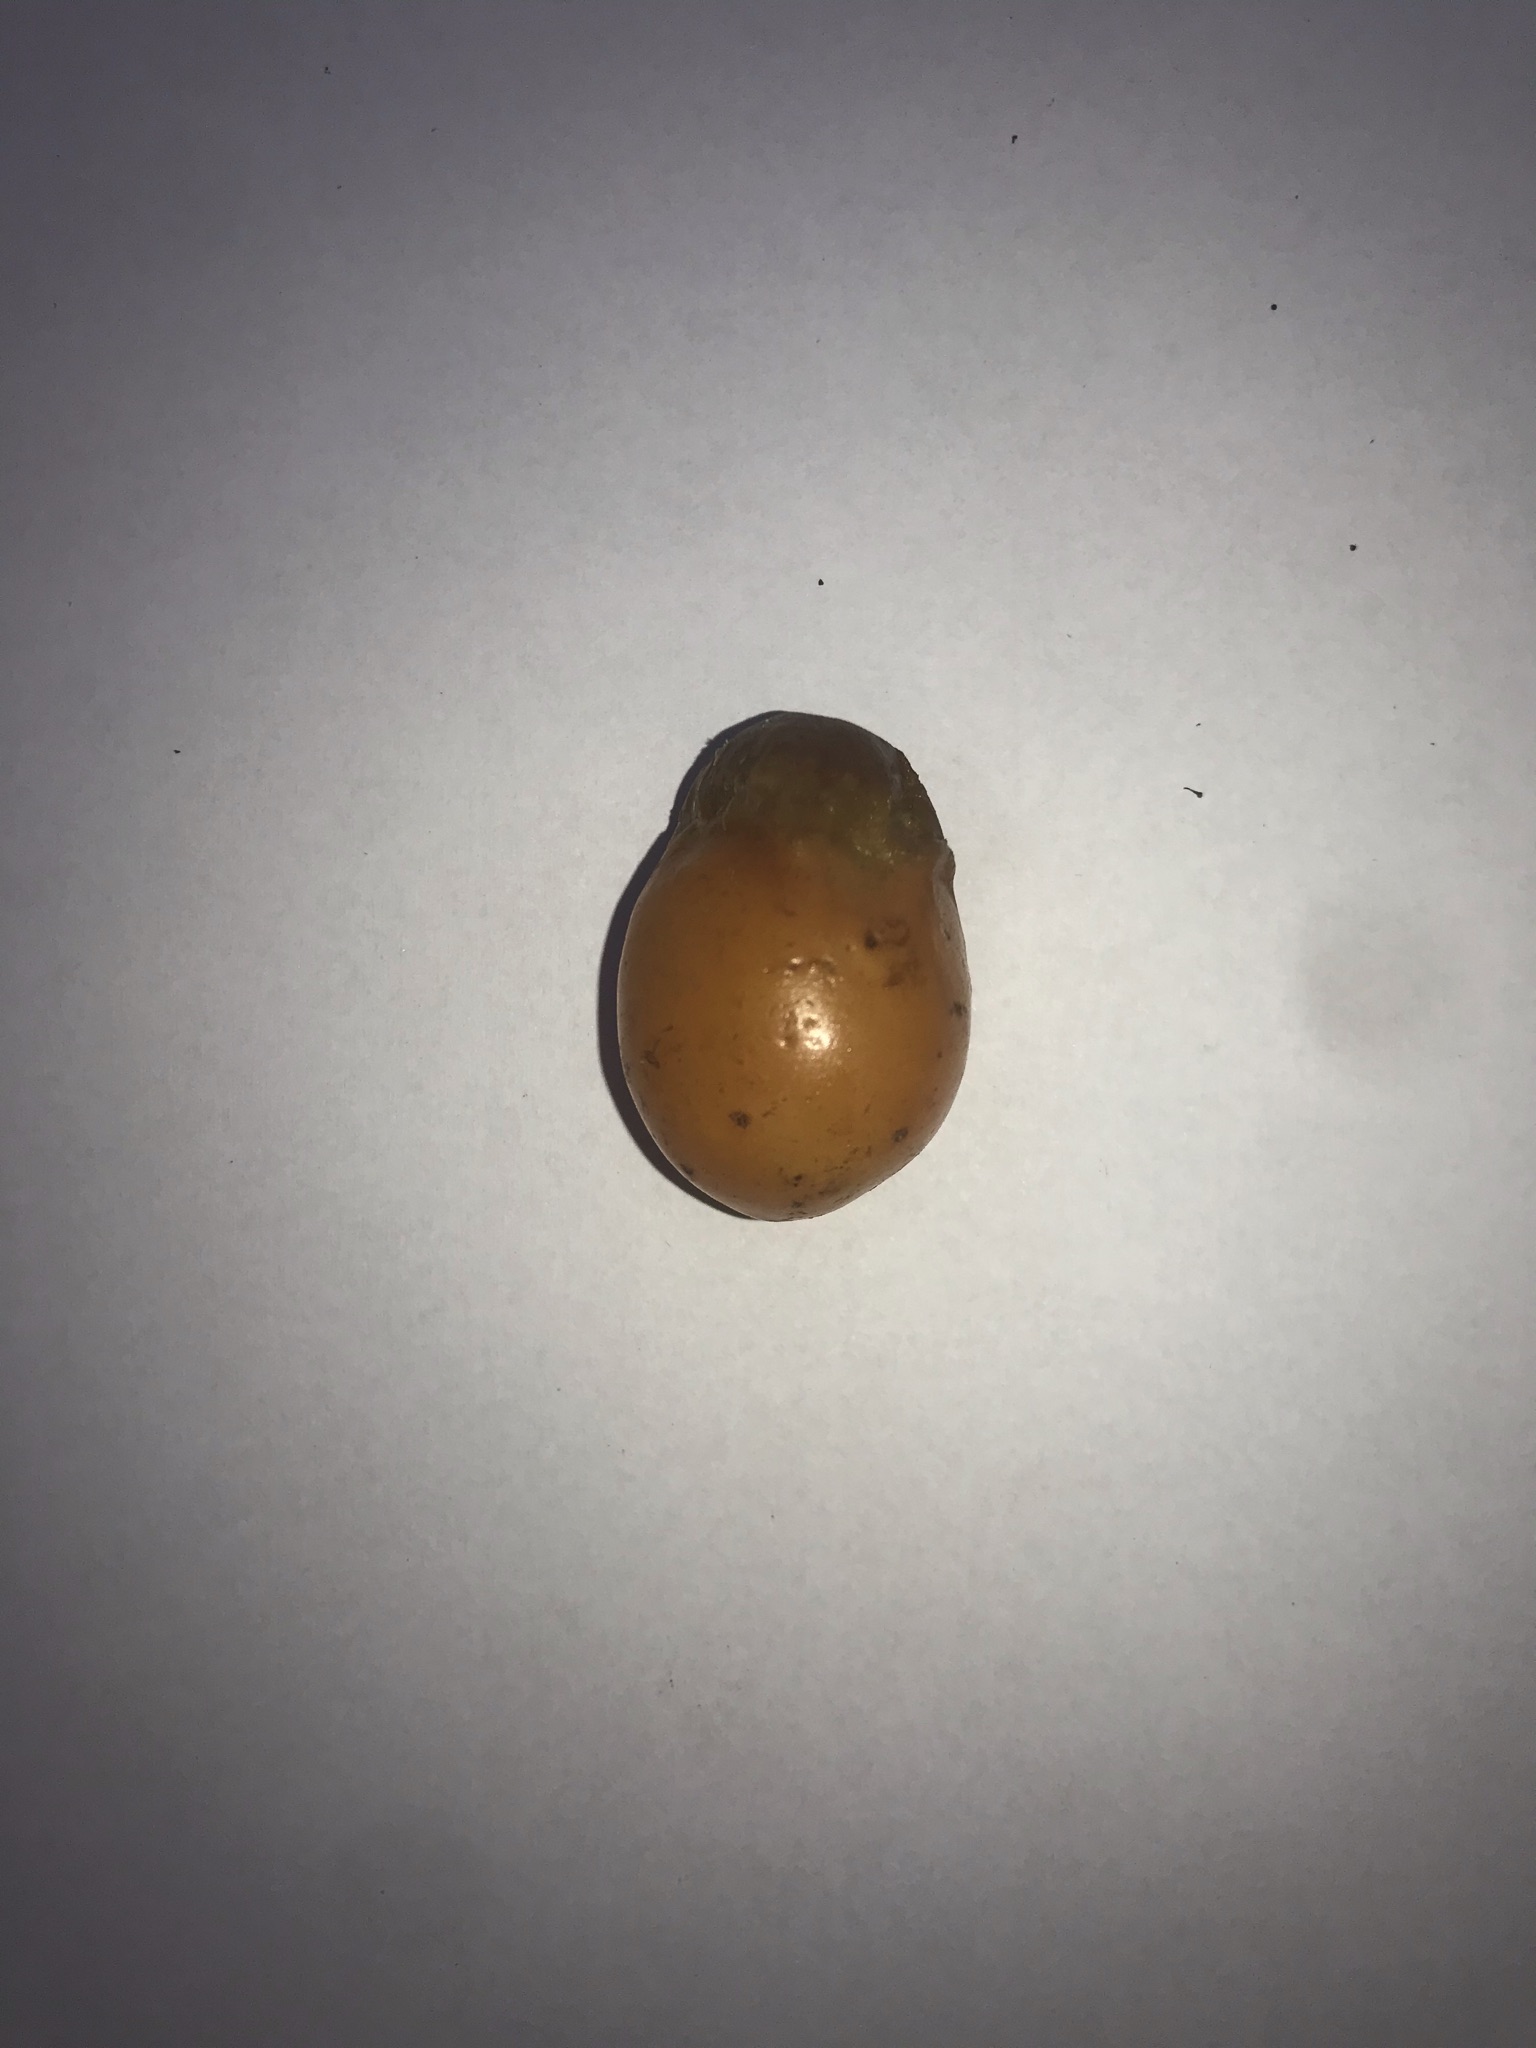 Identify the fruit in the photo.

siriguela
